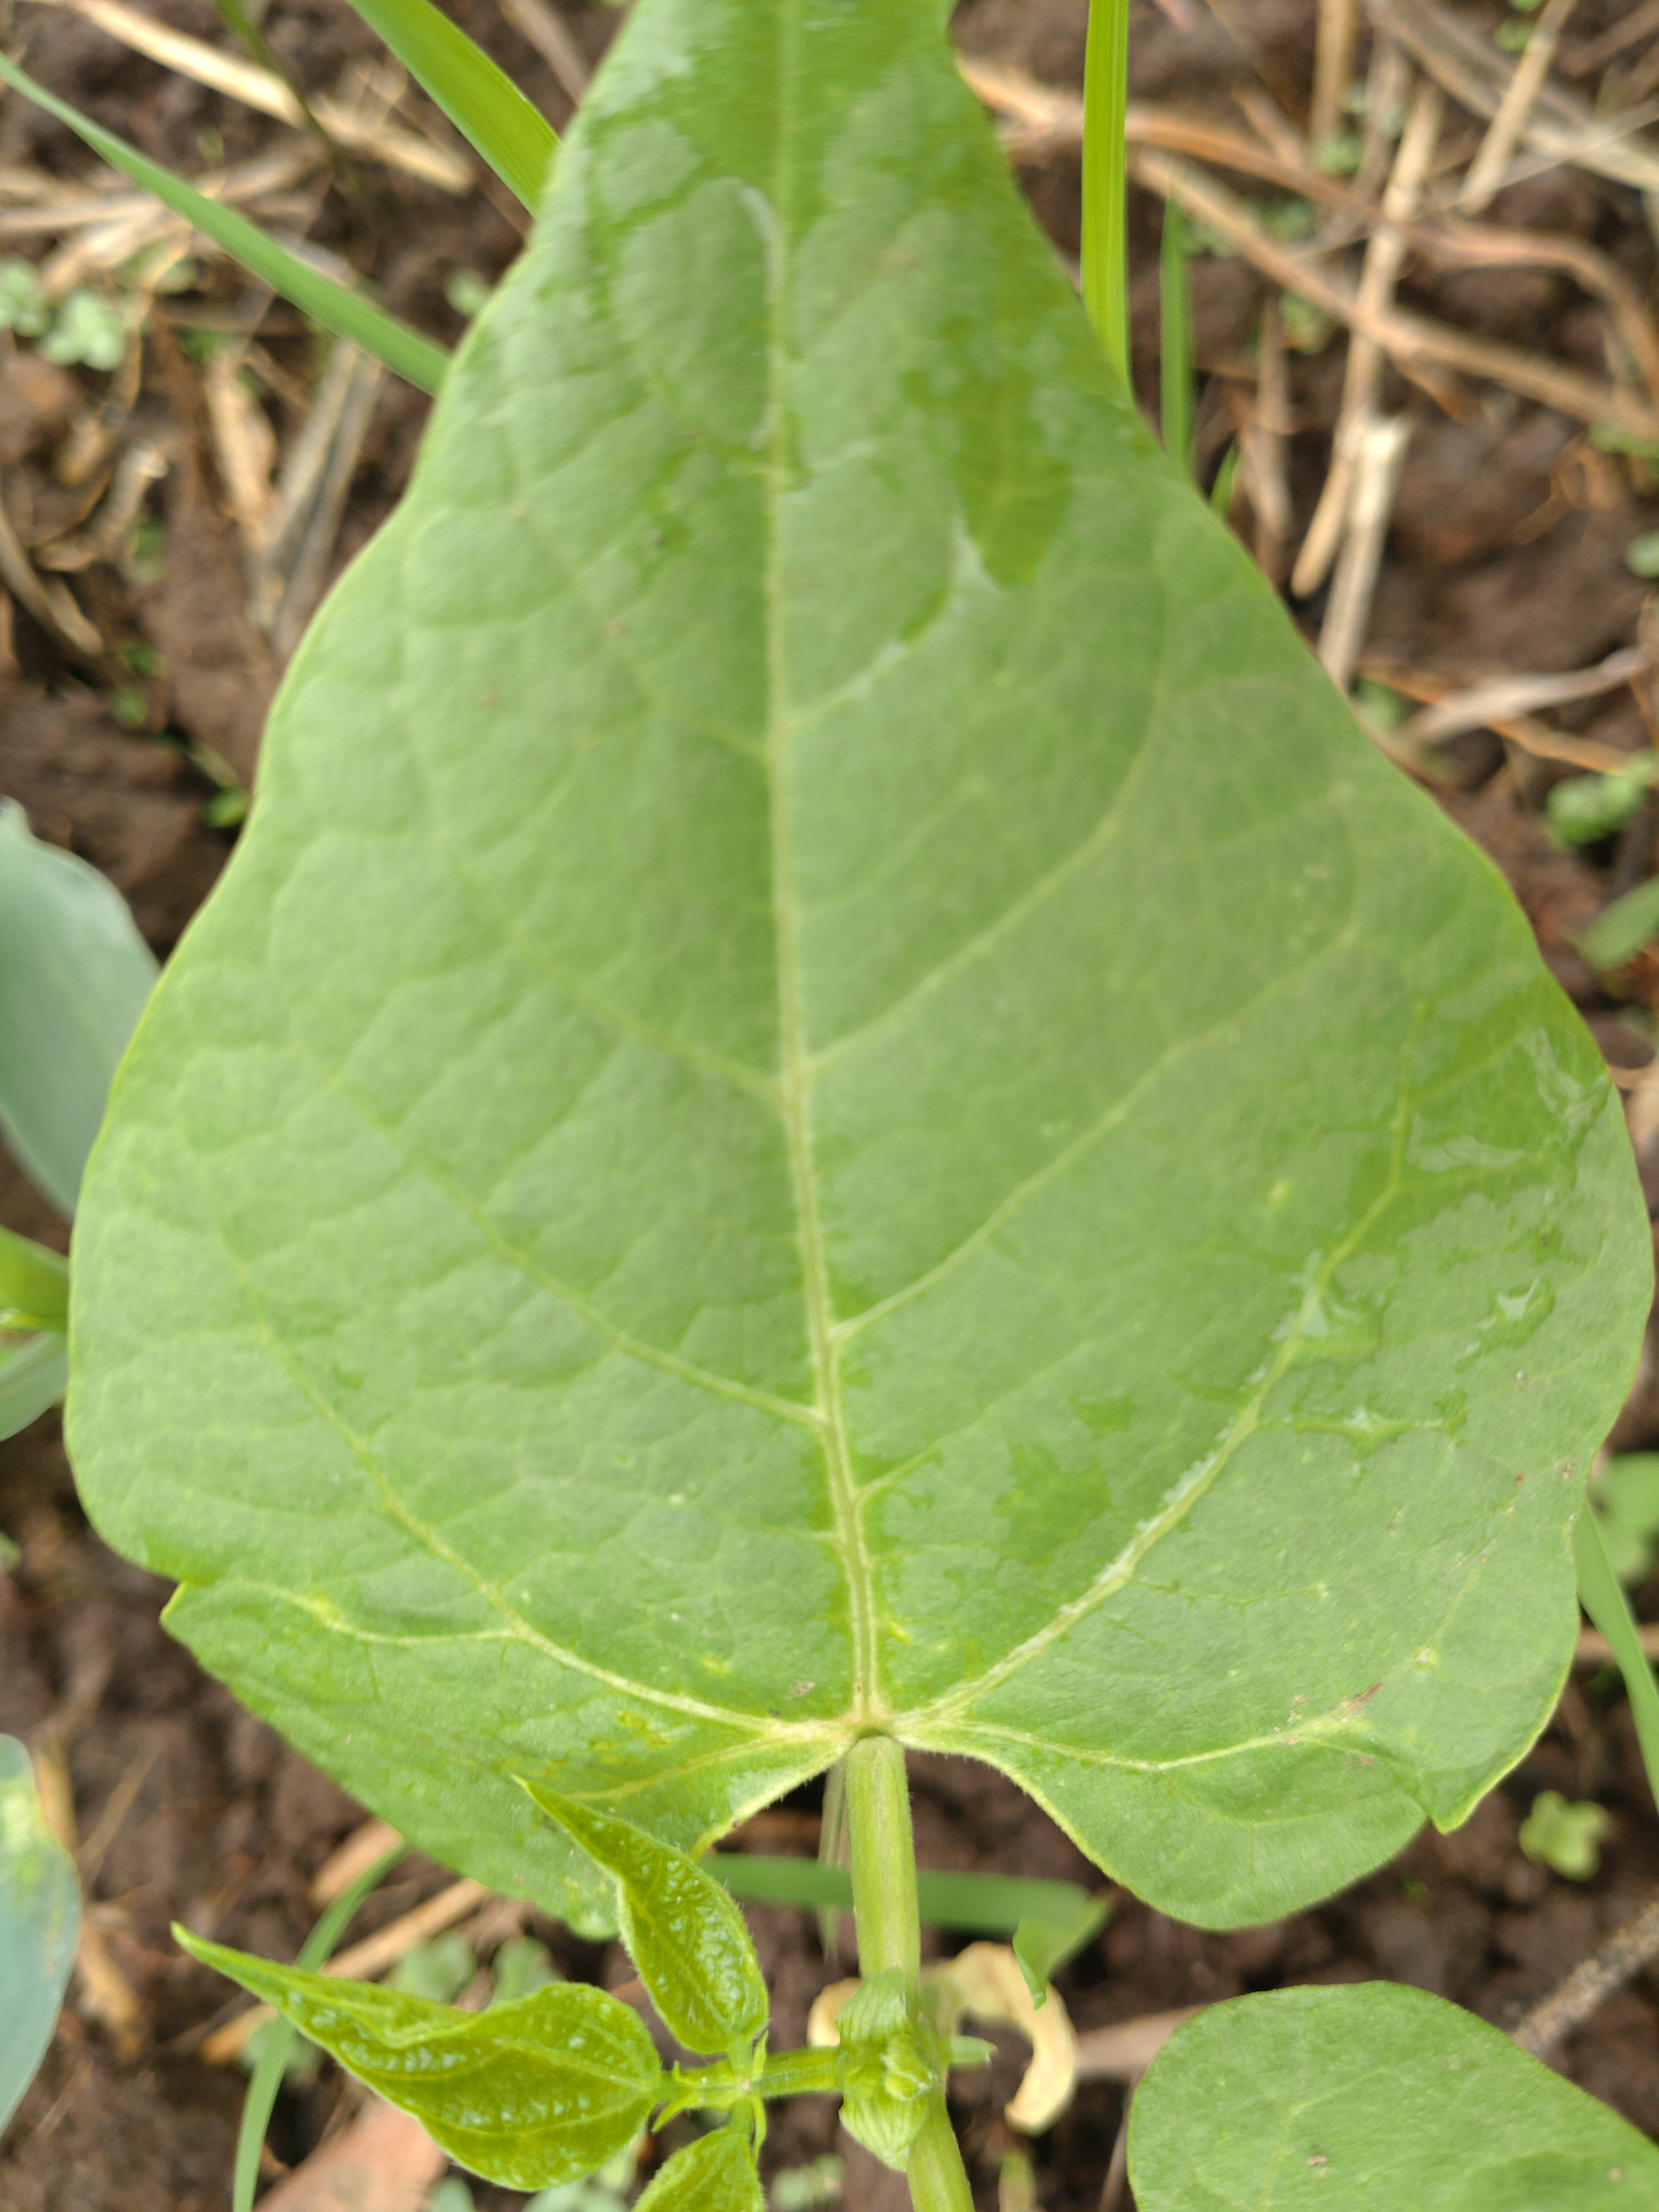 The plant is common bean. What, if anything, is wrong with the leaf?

healthy
